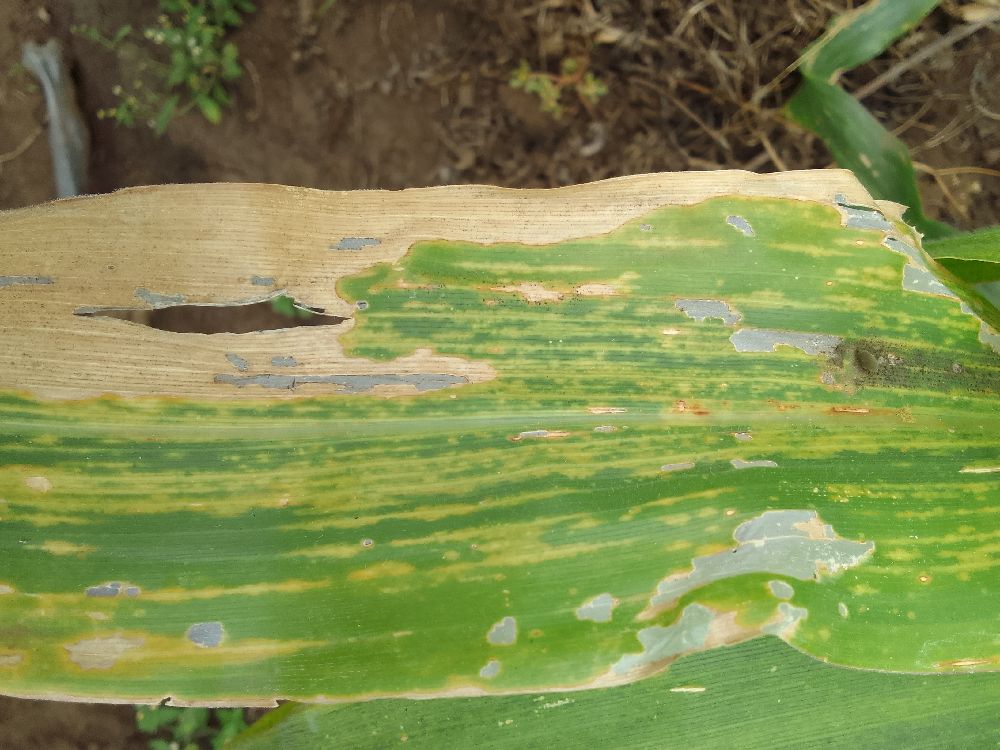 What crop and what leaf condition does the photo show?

maize, maize lethal necrosis
